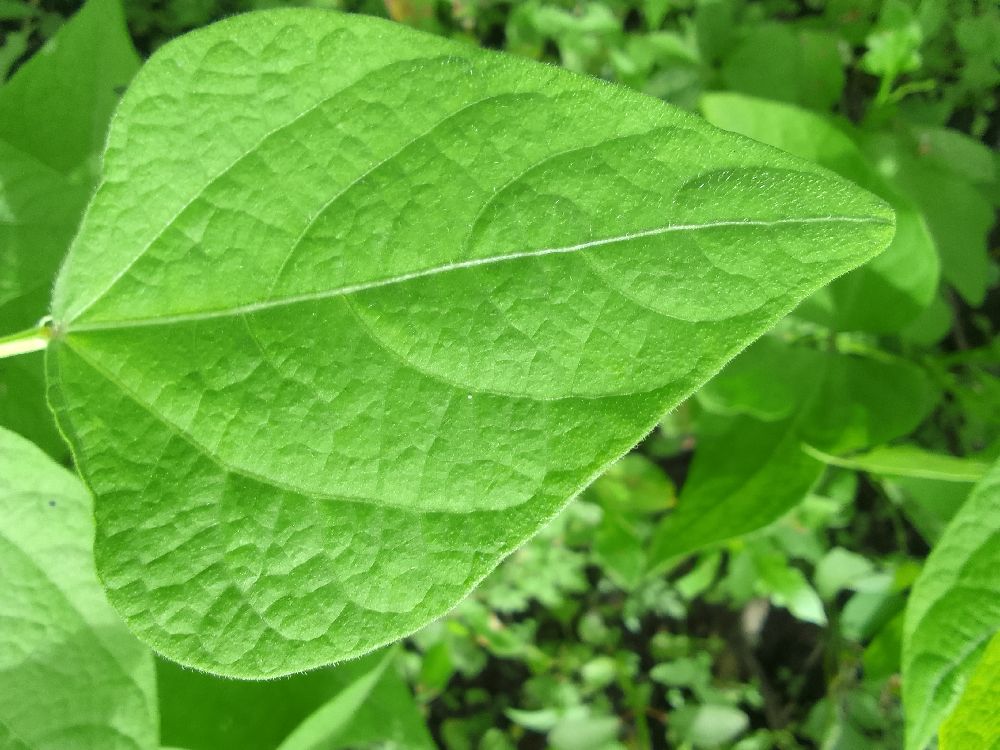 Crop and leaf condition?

common bean, healthy
